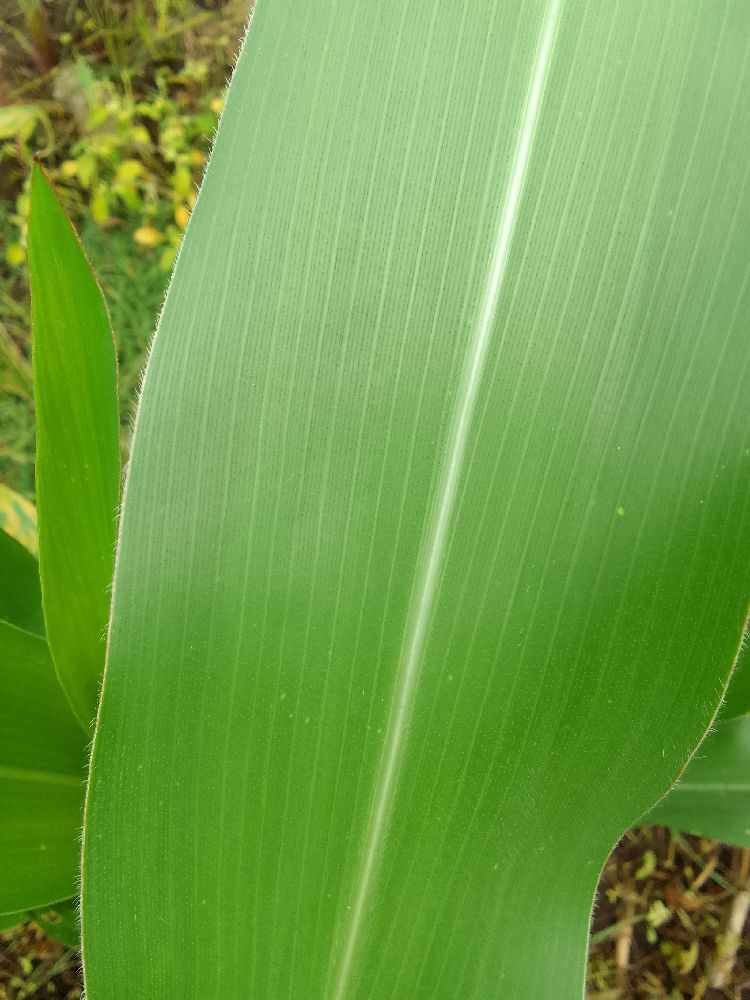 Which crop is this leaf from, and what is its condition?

maize, healthy
